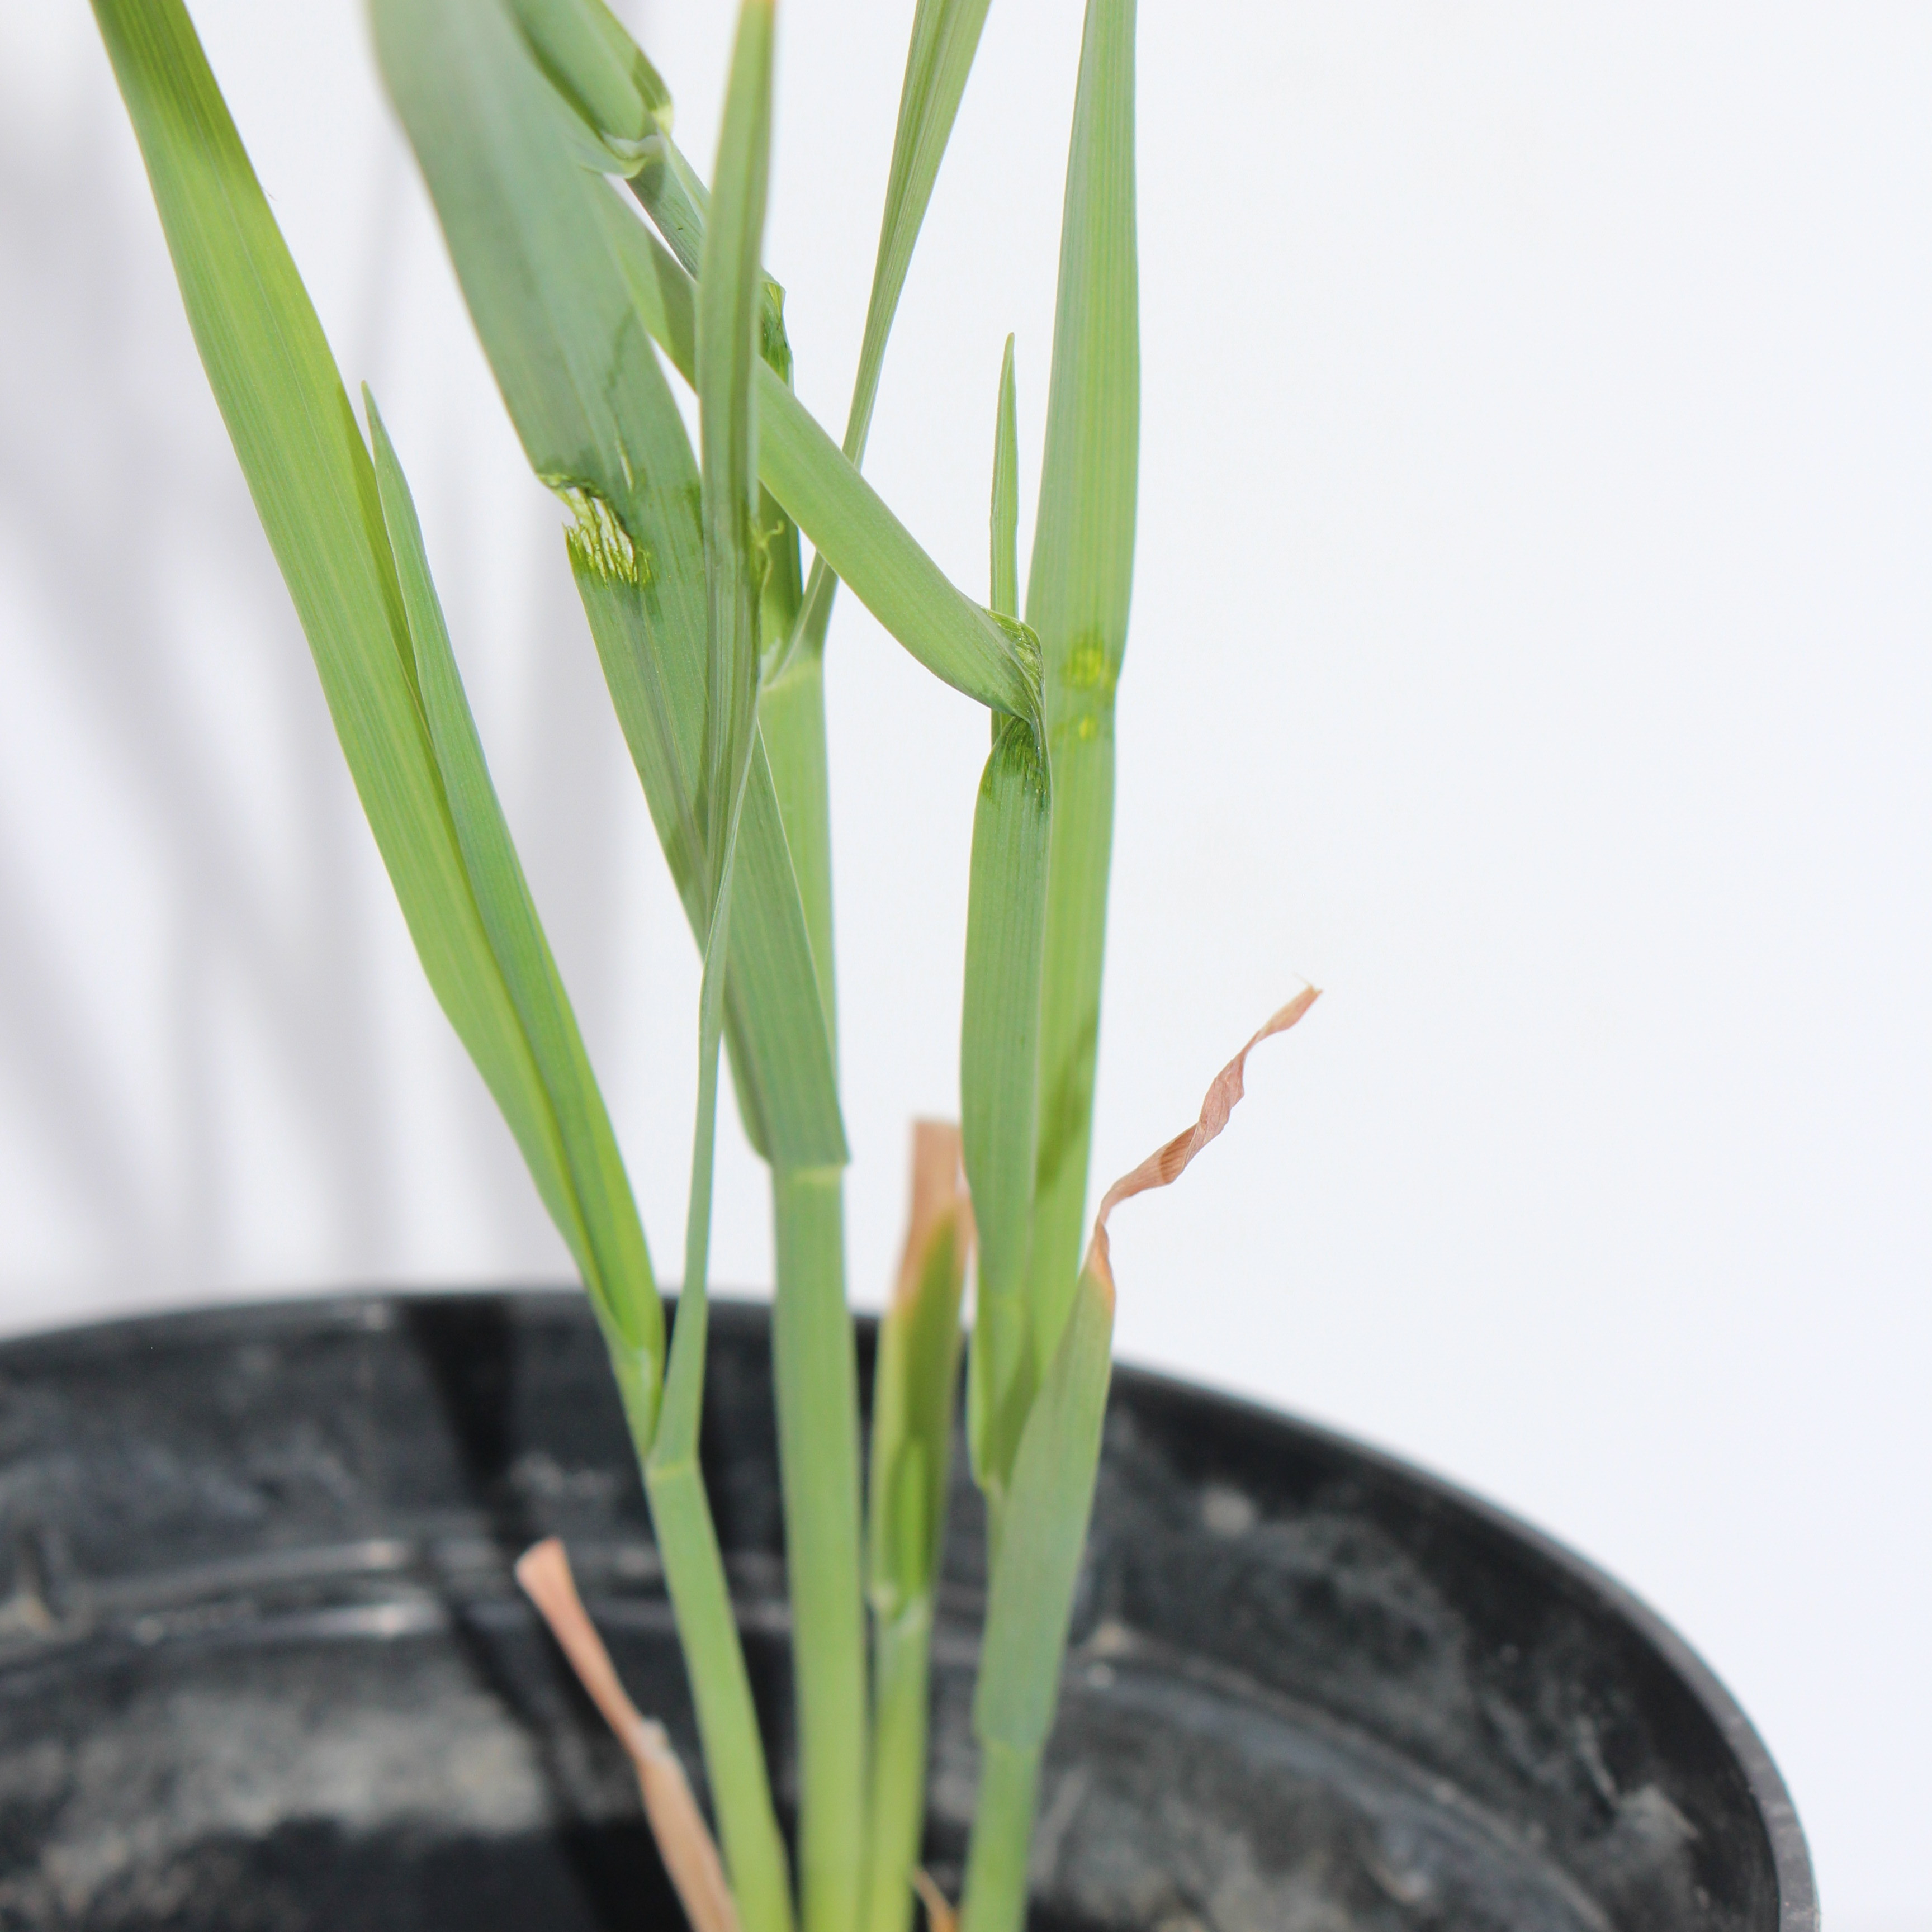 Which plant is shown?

Avena sterilis
